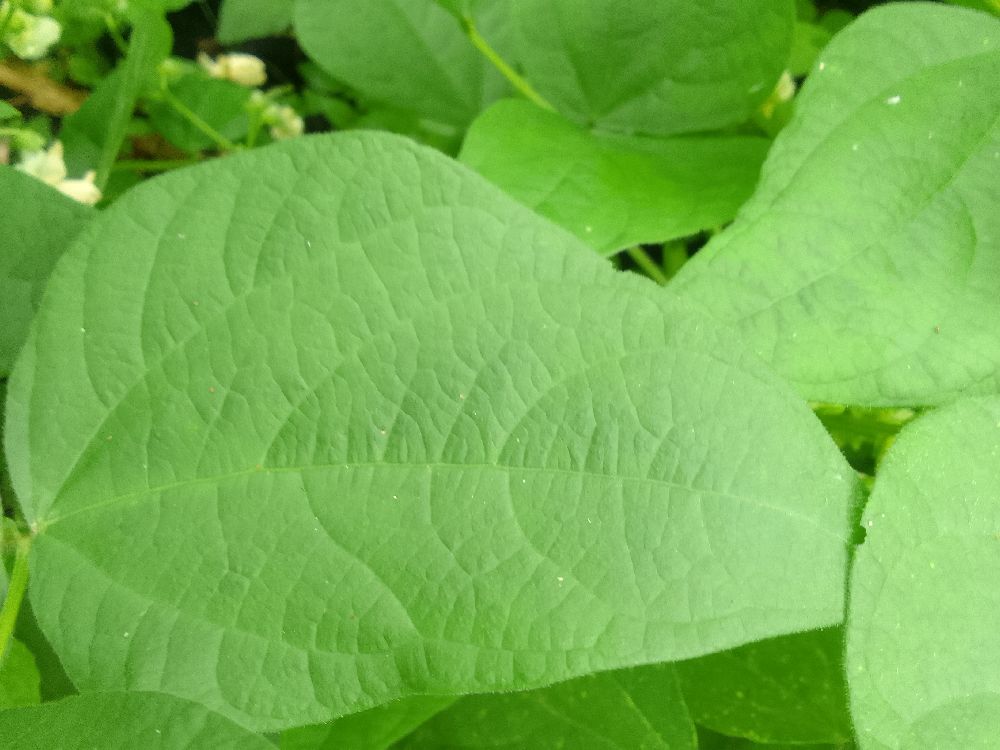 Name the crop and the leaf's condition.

common bean, healthy
